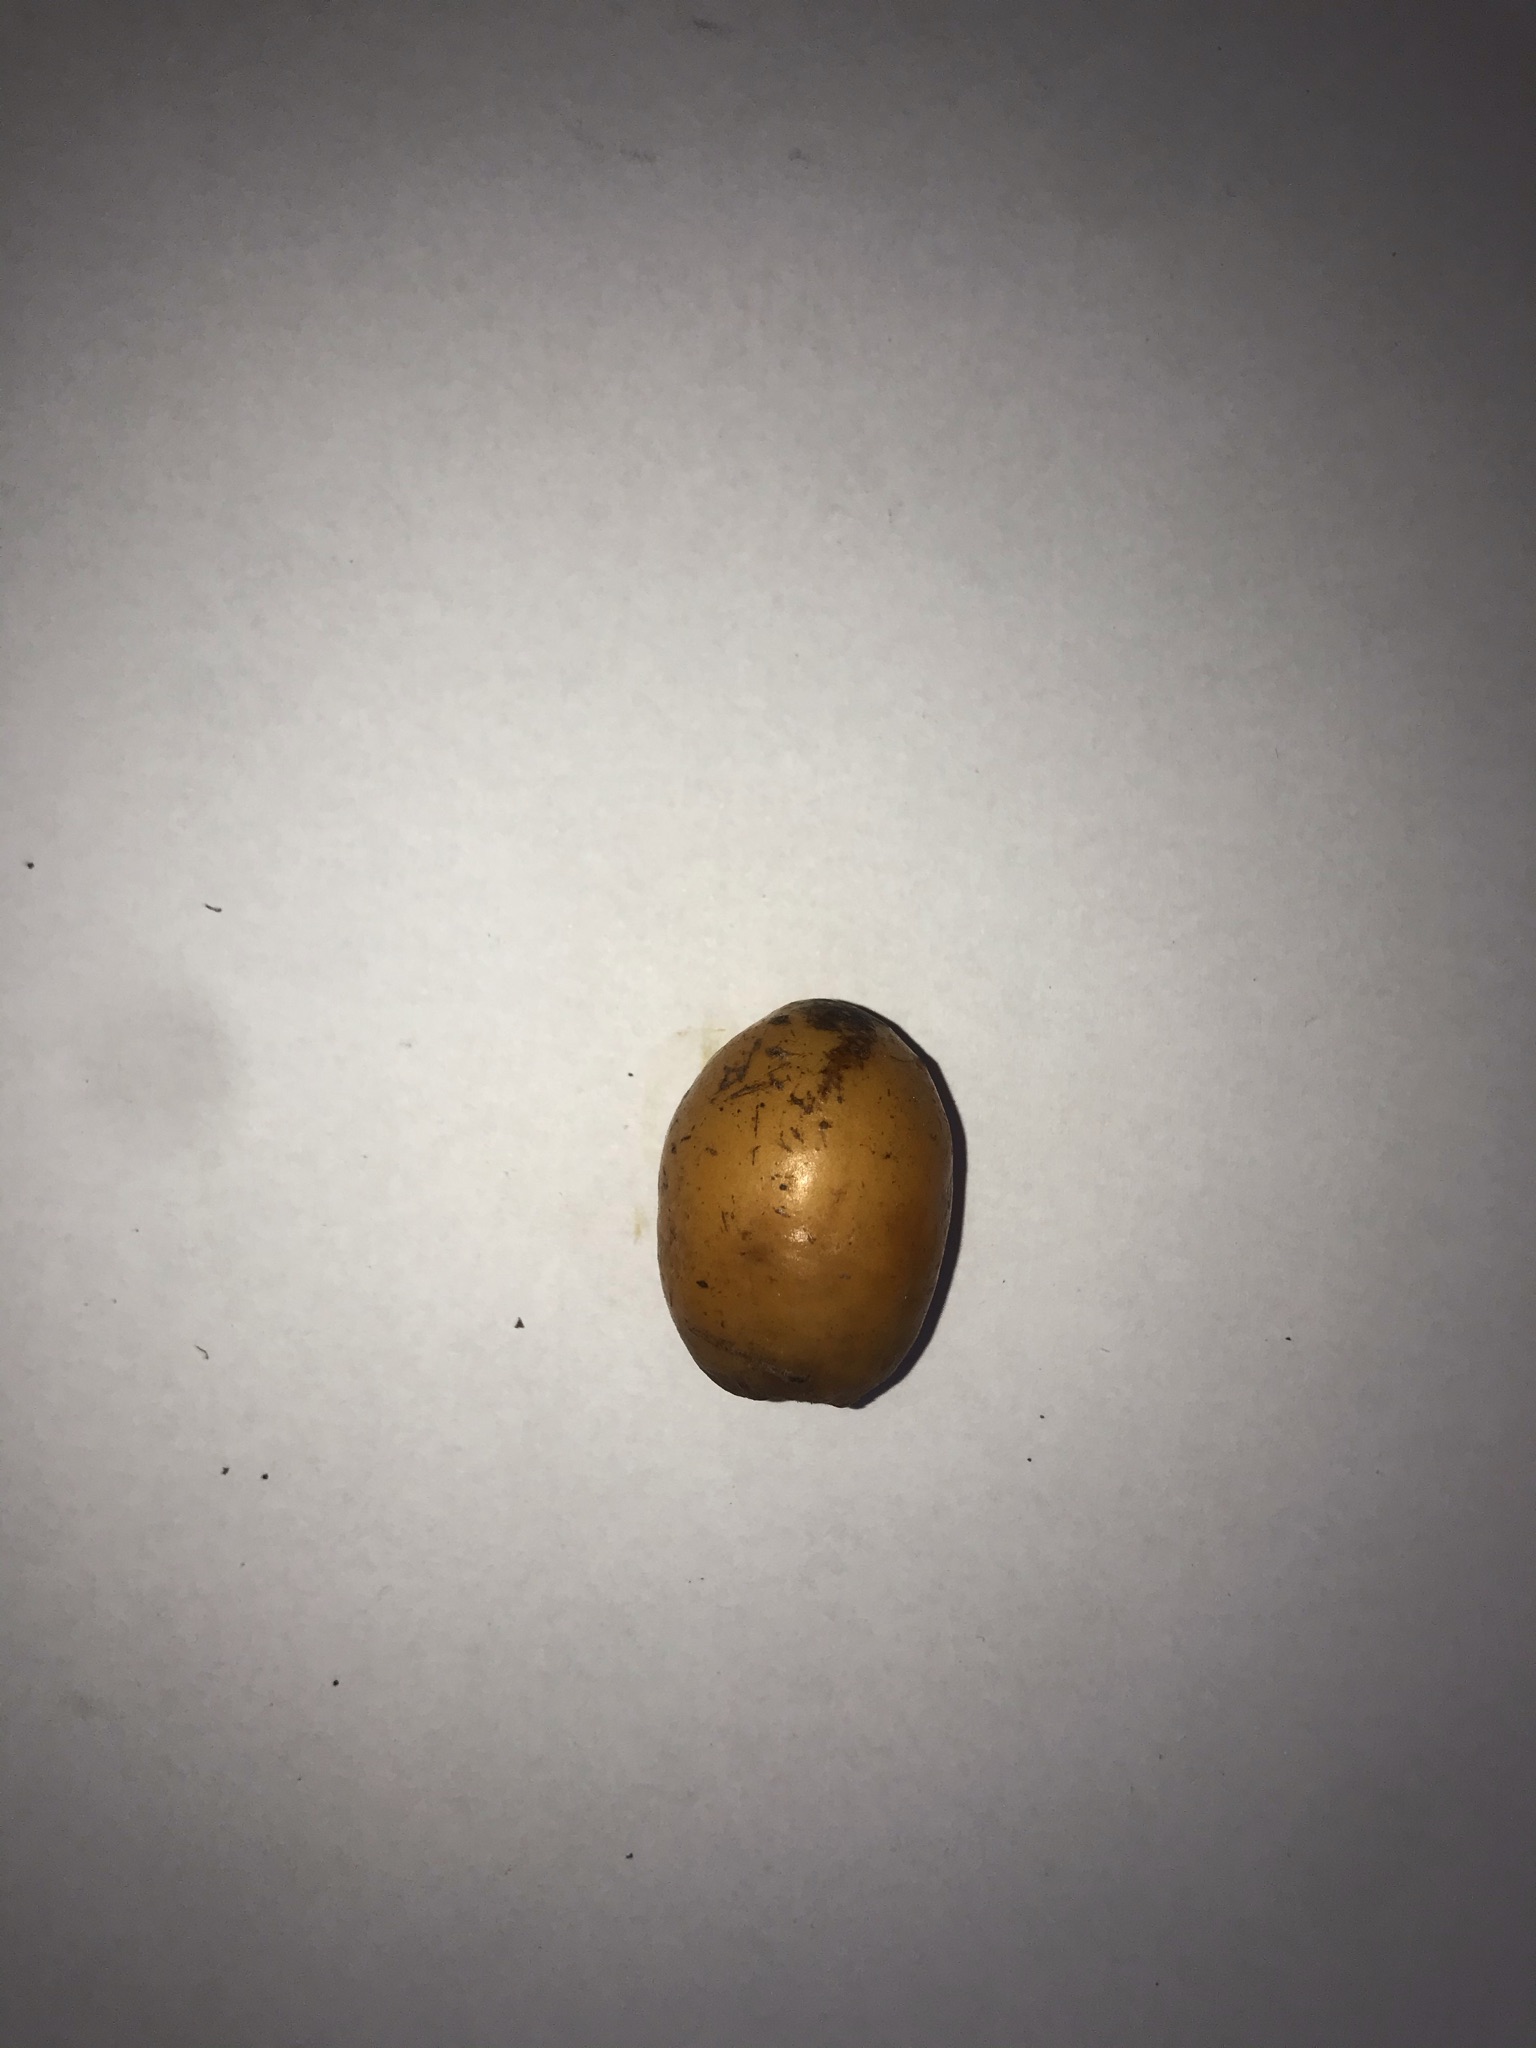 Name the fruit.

siriguela
